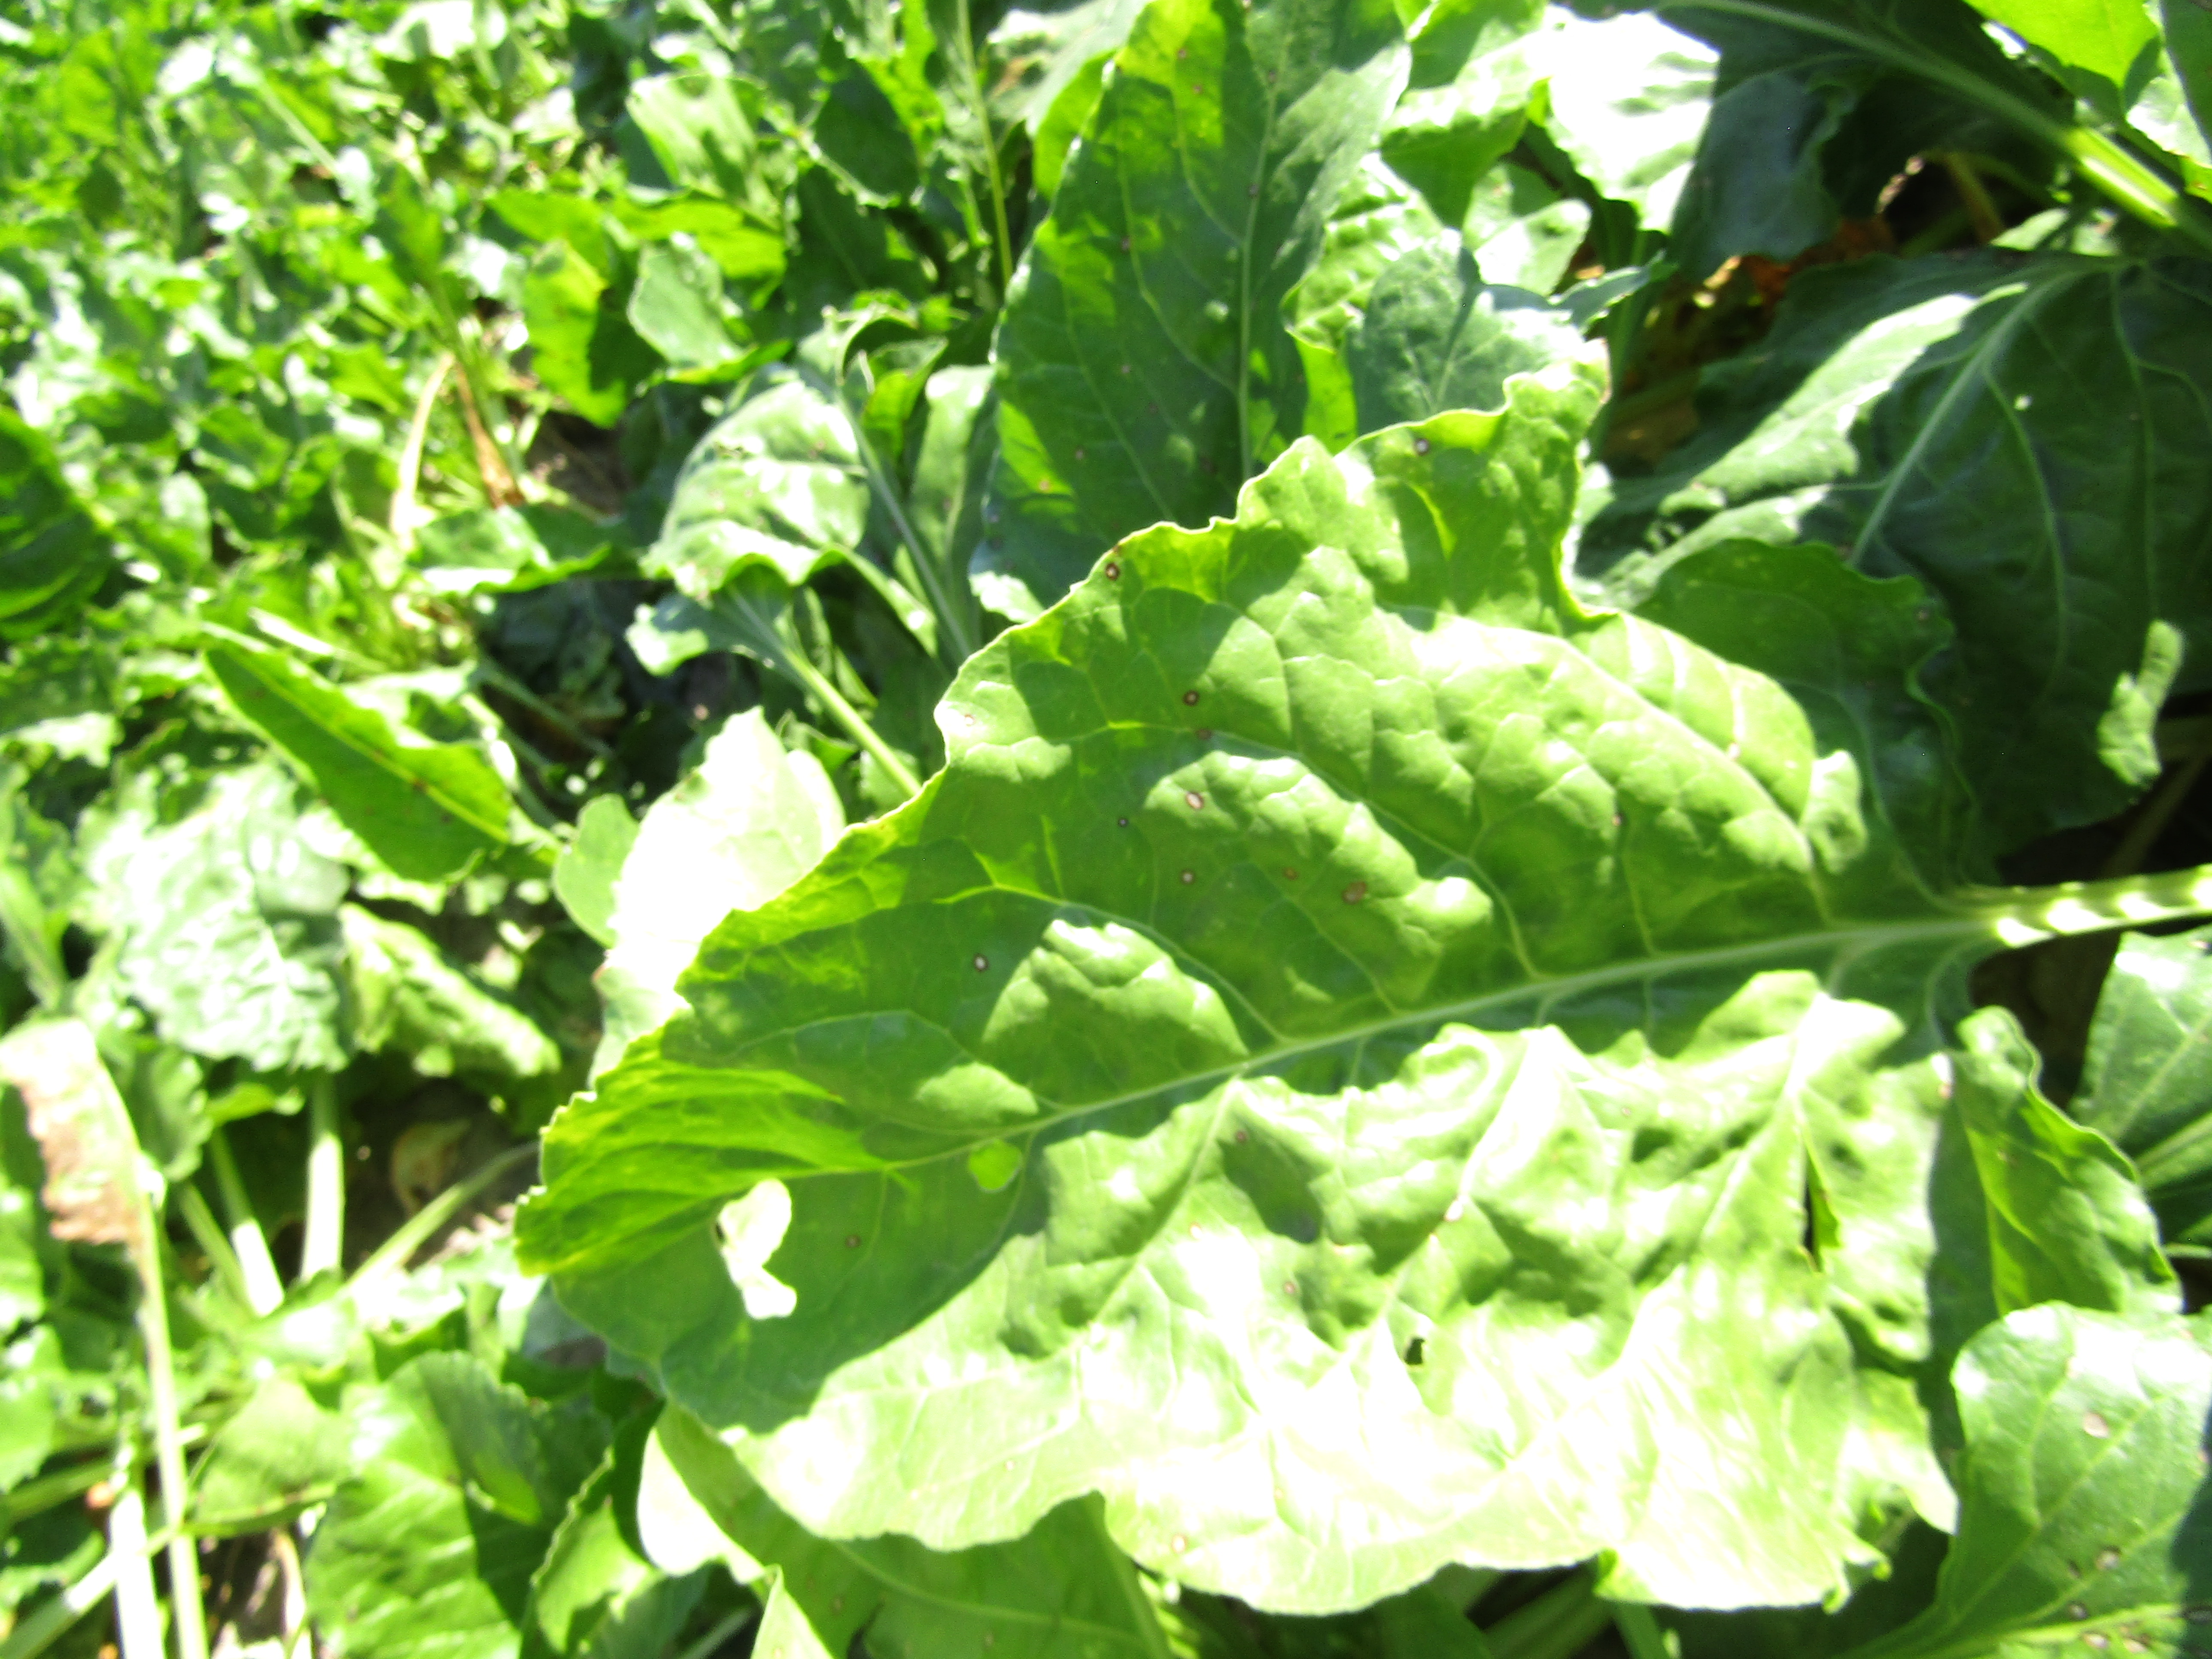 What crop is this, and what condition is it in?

beet, cercospora
